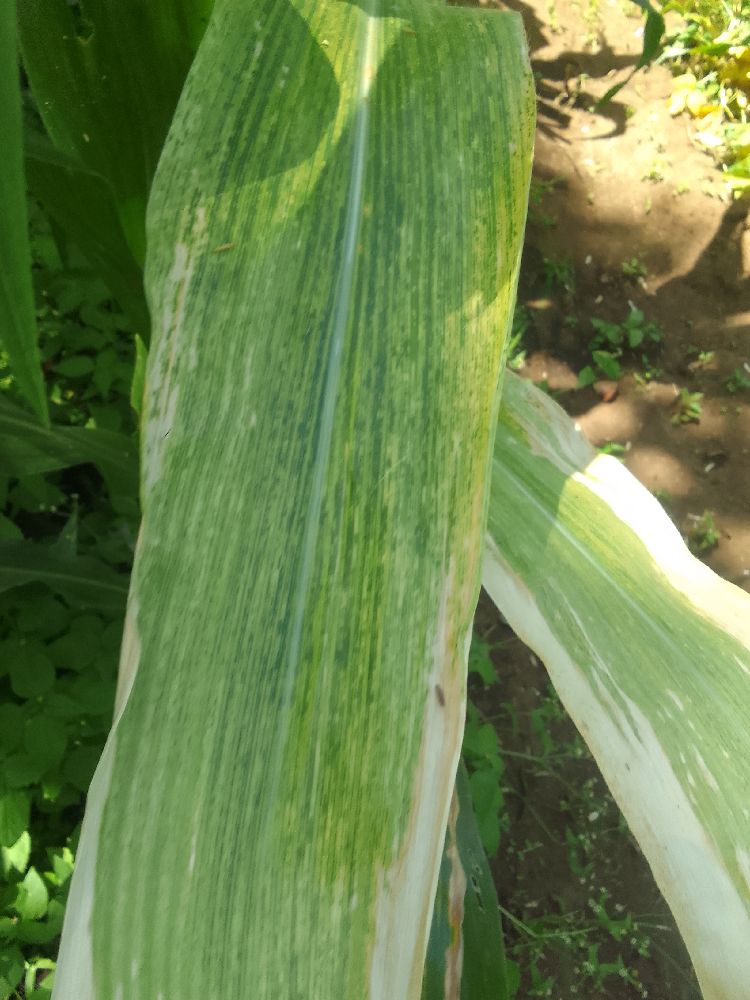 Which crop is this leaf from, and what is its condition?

maize, maize lethal necrosis
